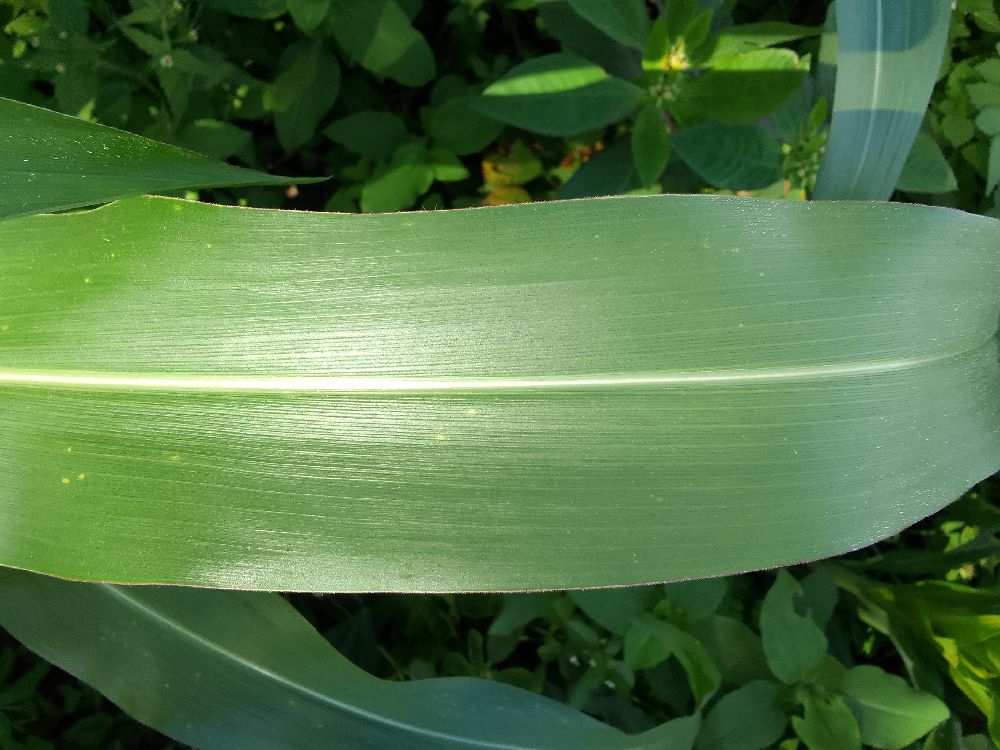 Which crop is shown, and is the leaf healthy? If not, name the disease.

maize, healthy
